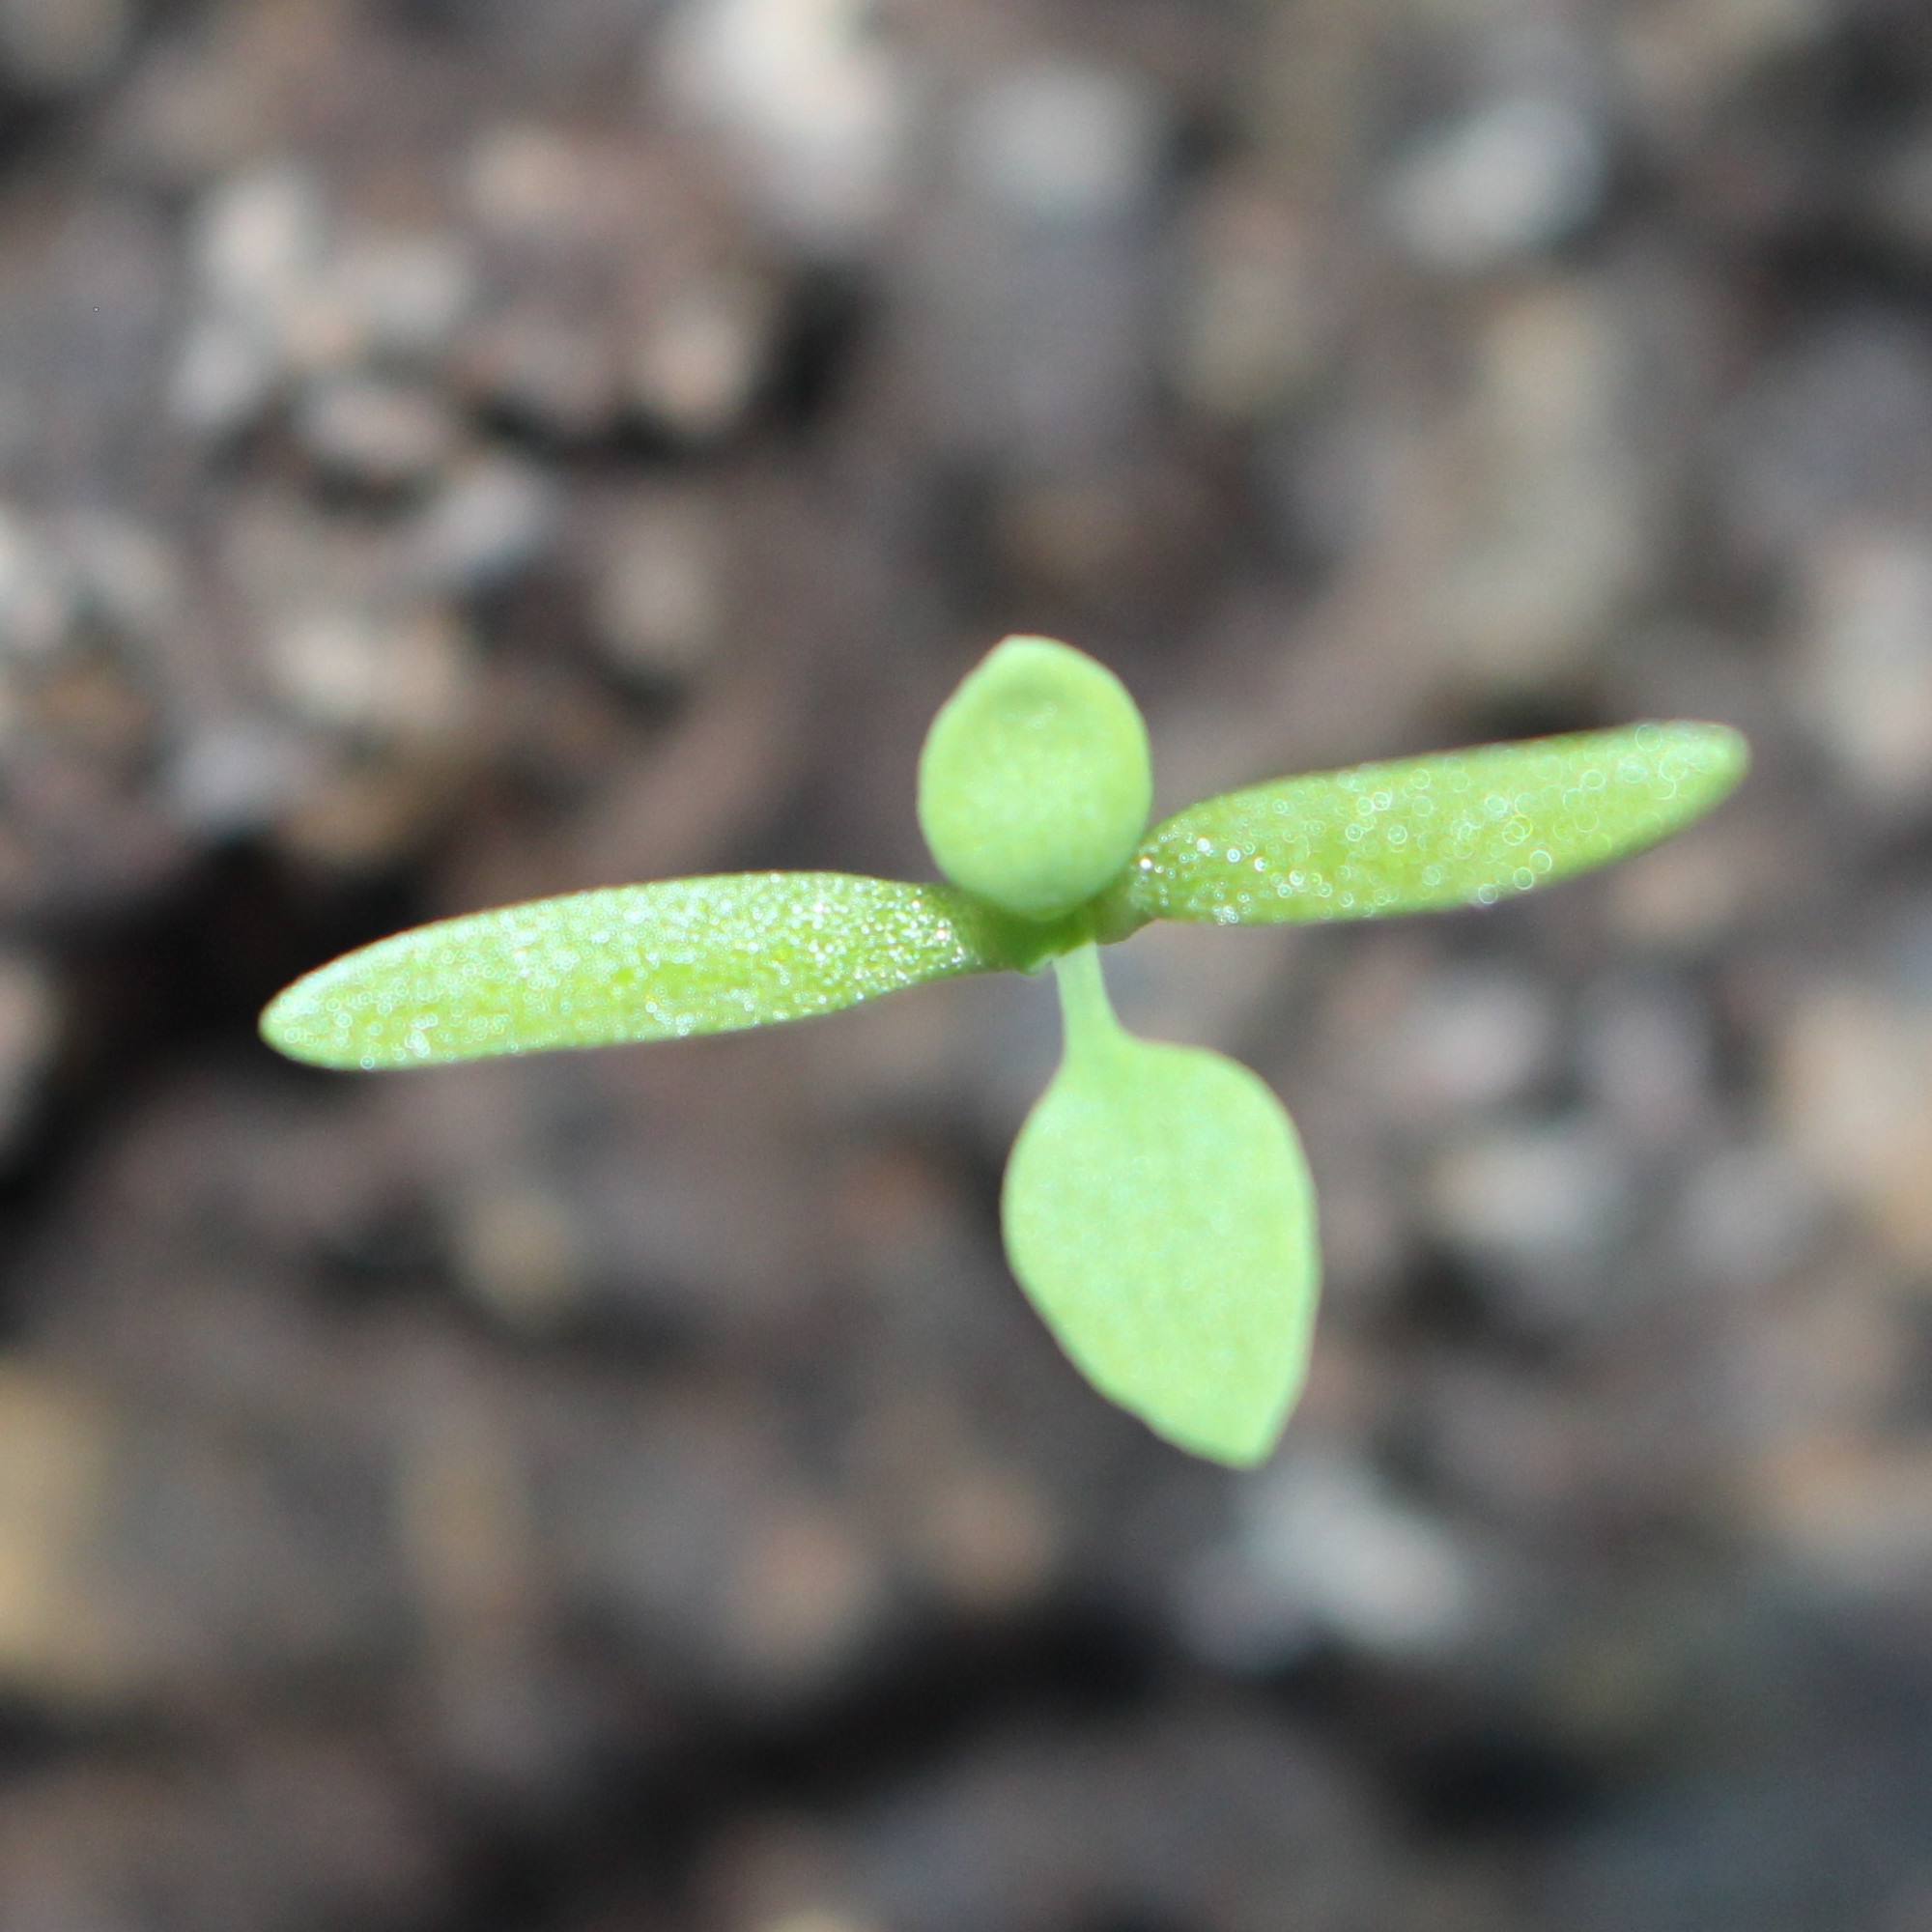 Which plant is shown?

Papaver rhoeas
